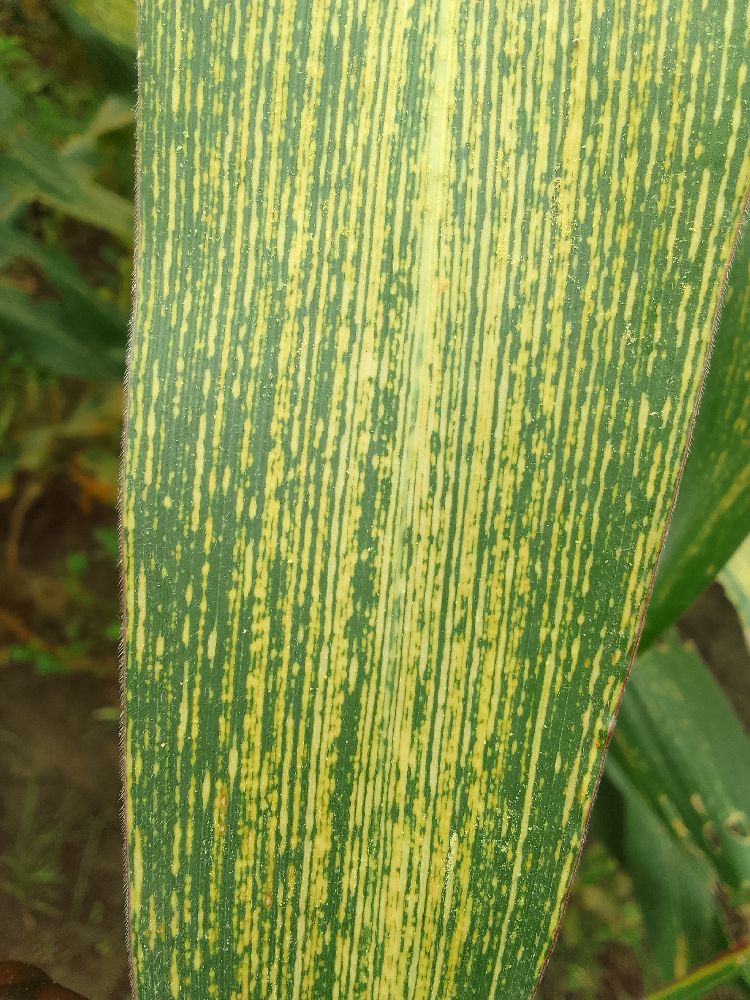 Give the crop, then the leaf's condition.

maize, maize streak virus
